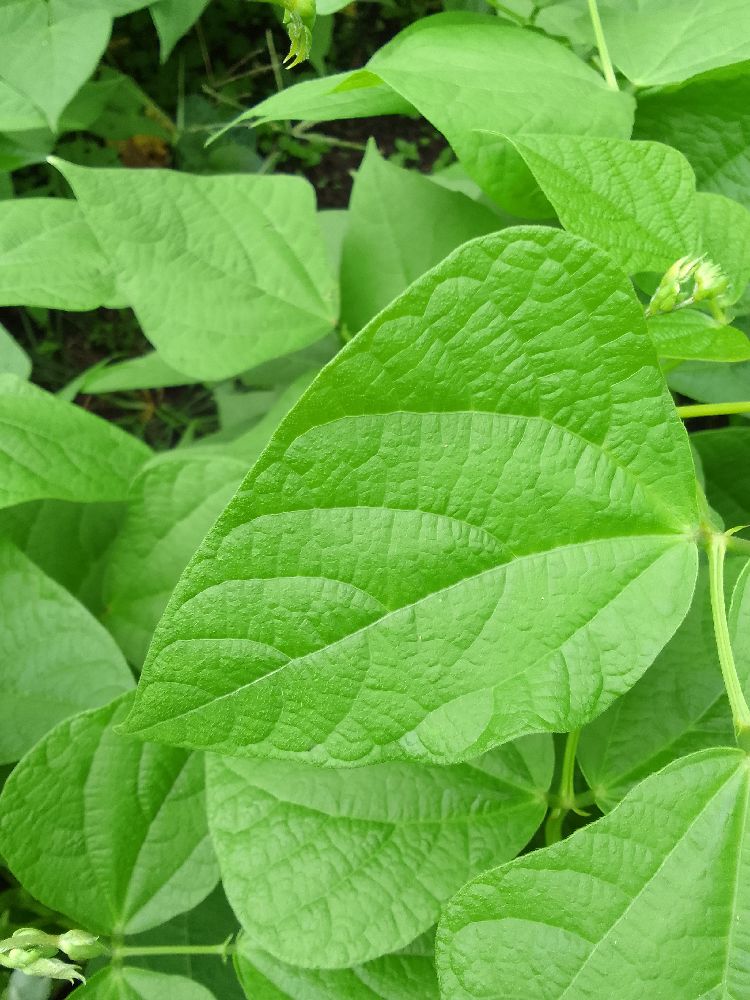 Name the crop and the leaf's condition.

common bean, healthy
